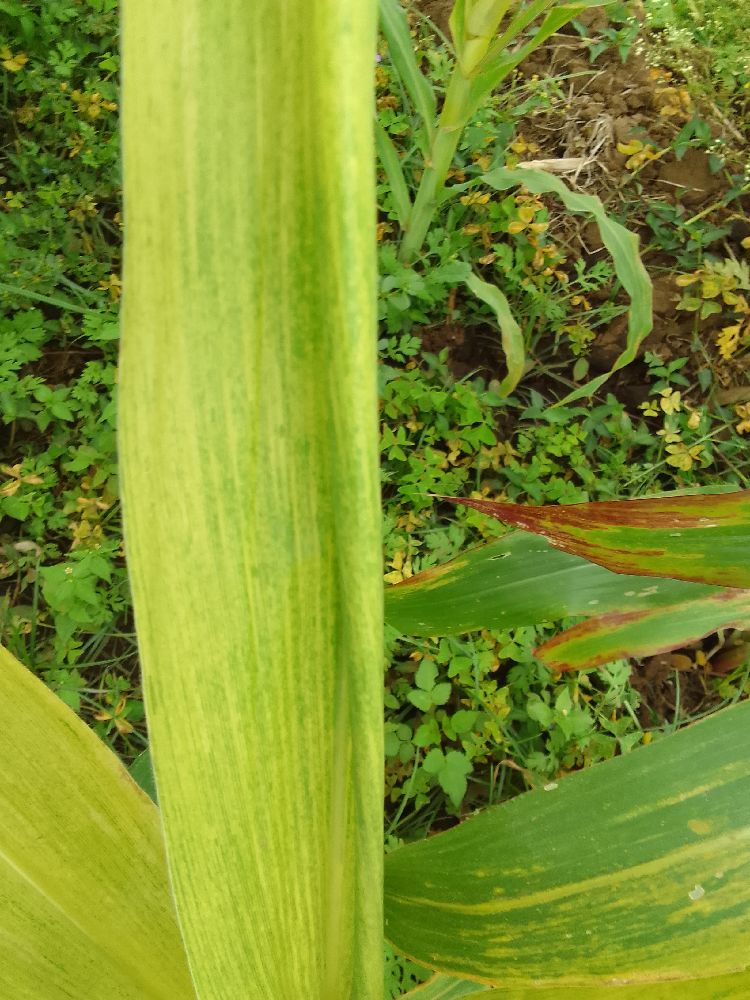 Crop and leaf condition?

maize, maize lethal necrosis
